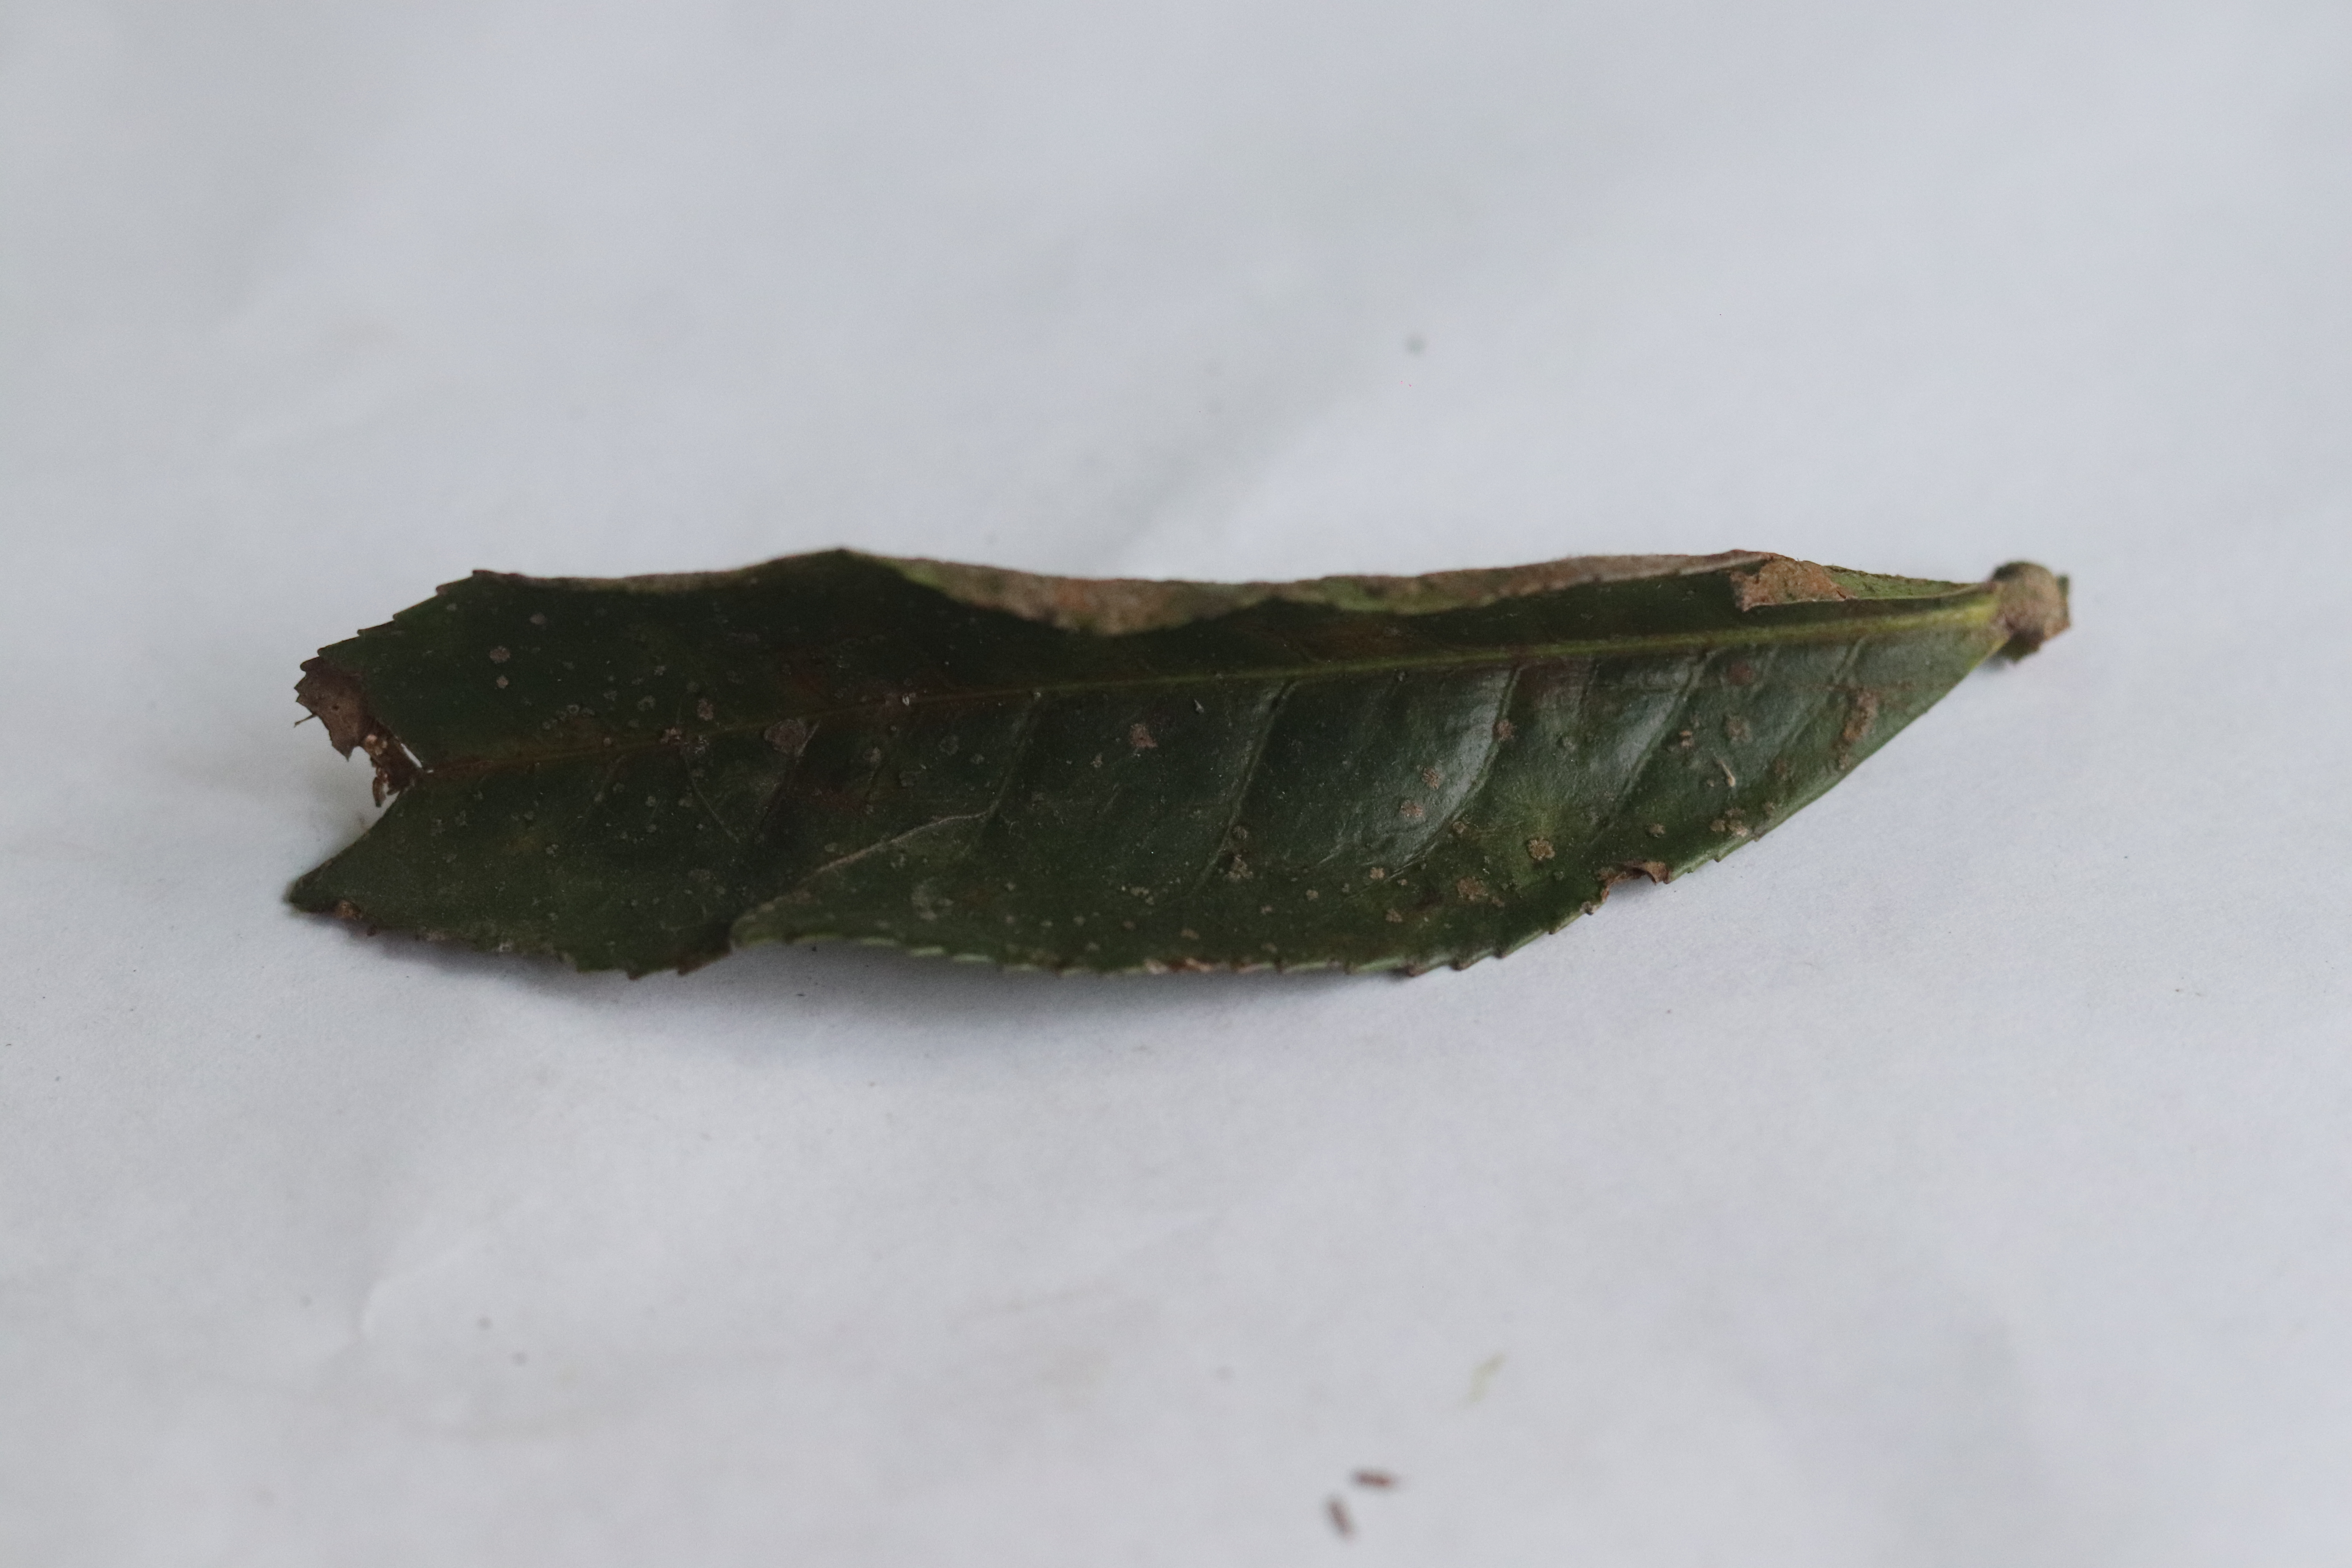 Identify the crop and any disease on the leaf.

tea, algal leaf
